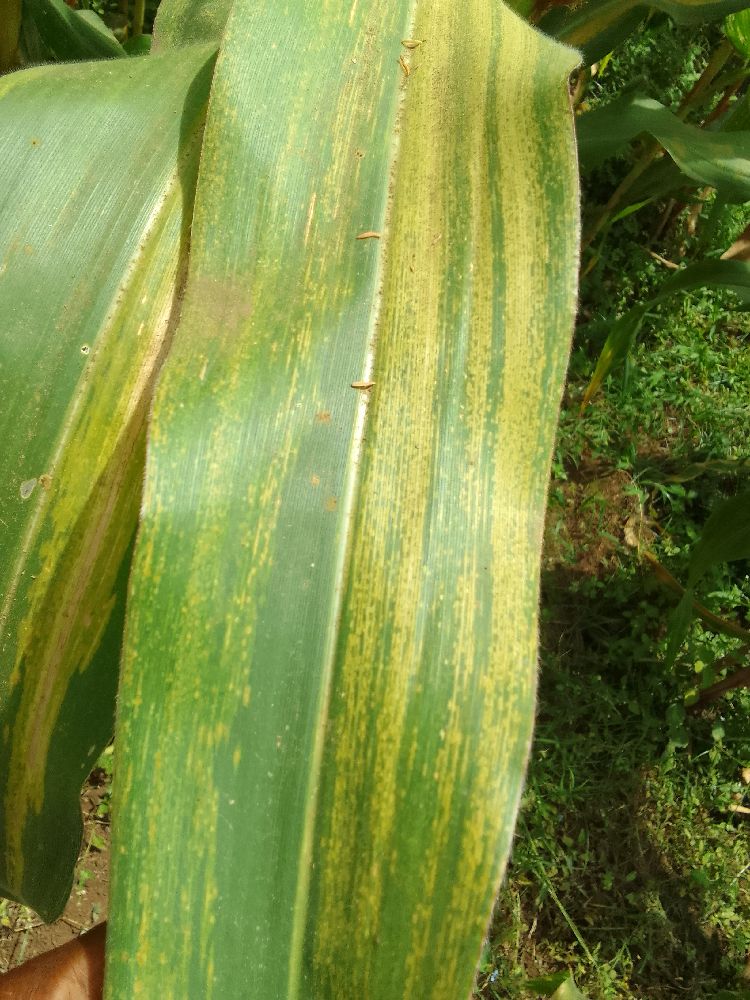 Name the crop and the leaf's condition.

maize, maize lethal necrosis
